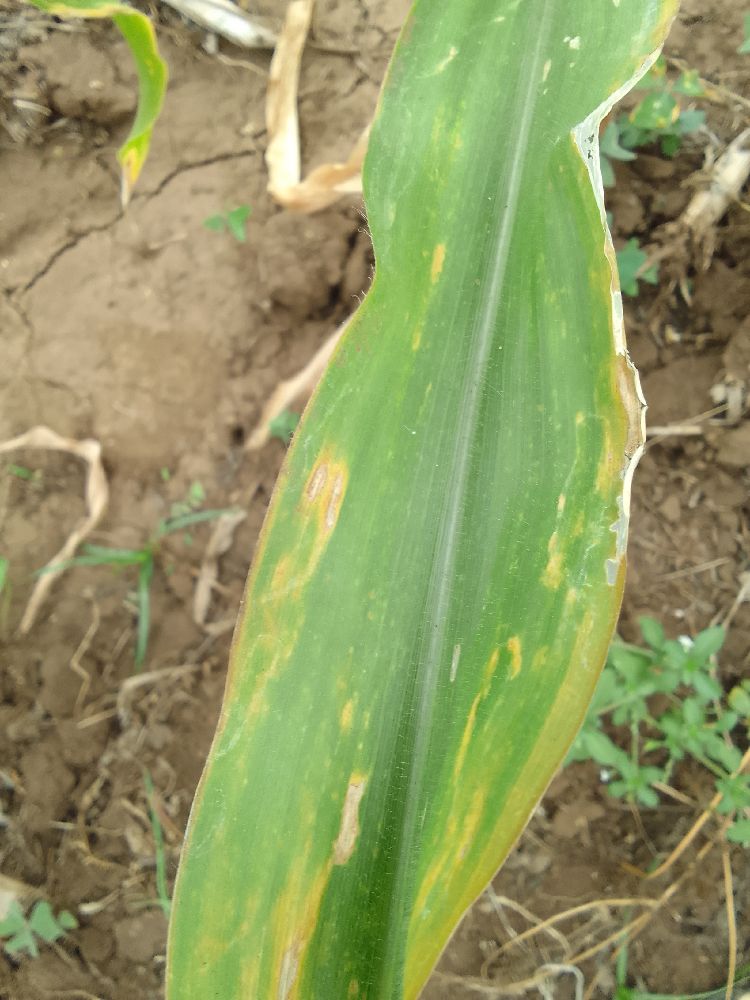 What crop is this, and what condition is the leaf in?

maize, maize lethal necrosis
